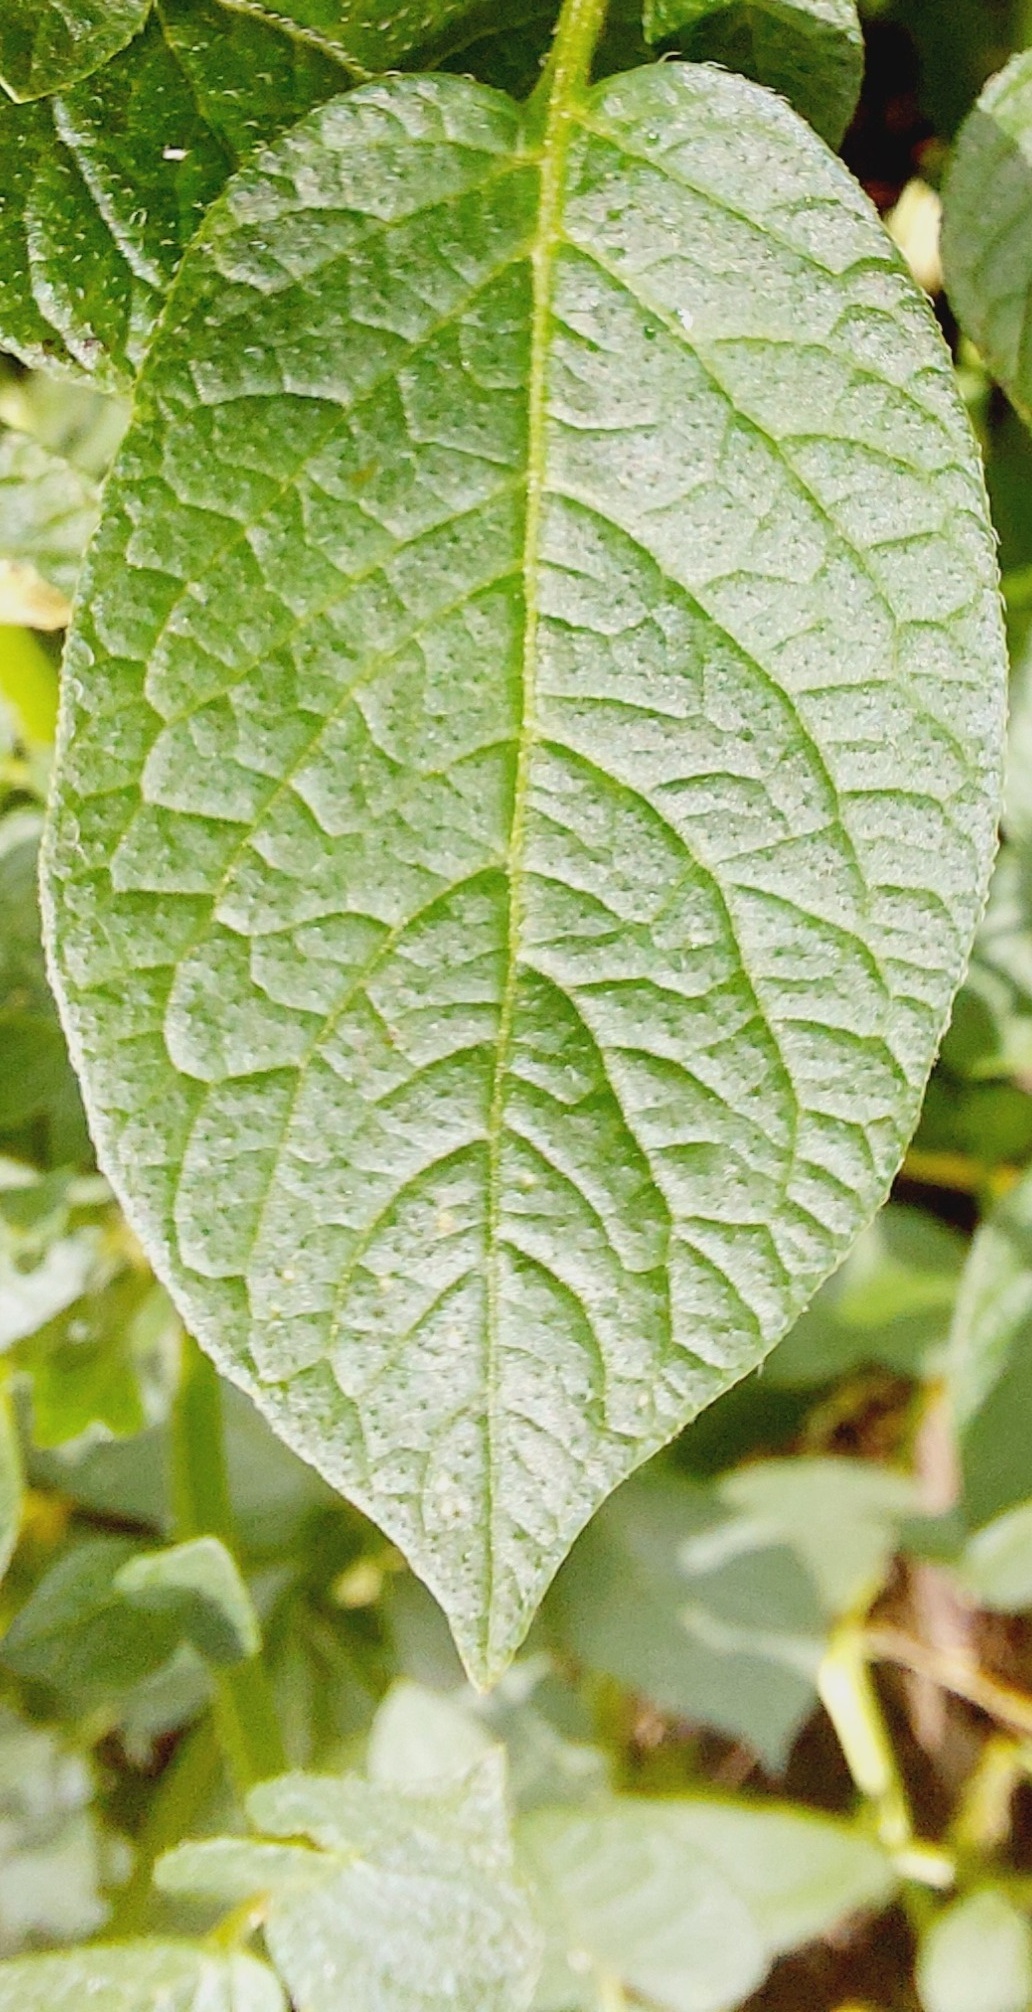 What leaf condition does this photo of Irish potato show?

healthy
